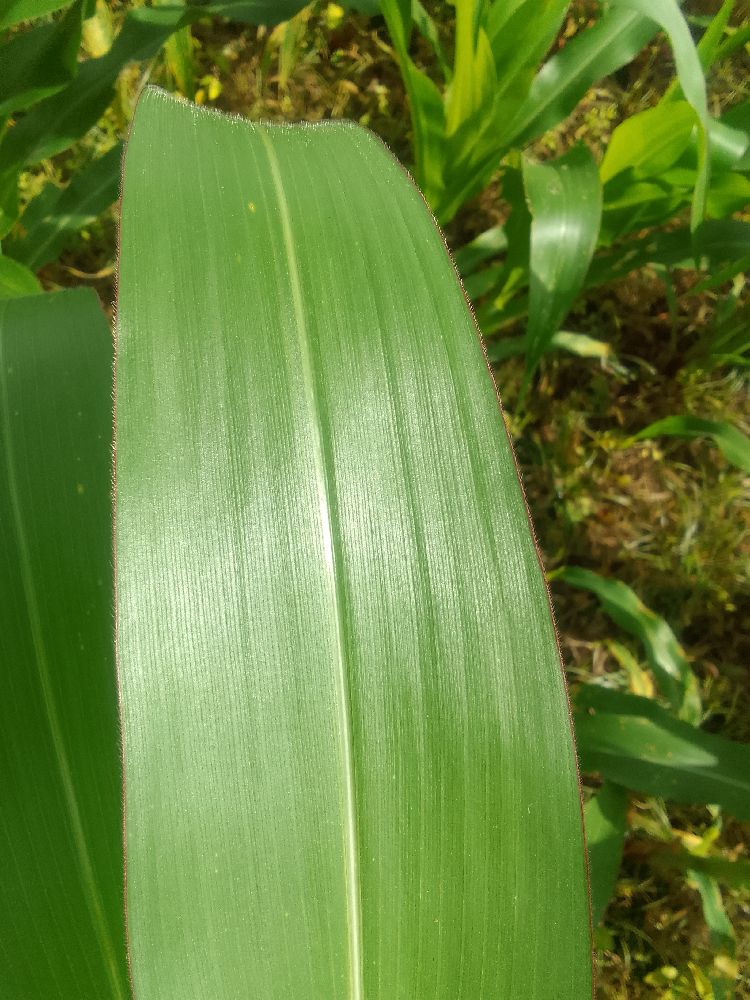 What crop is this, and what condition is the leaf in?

maize, healthy
